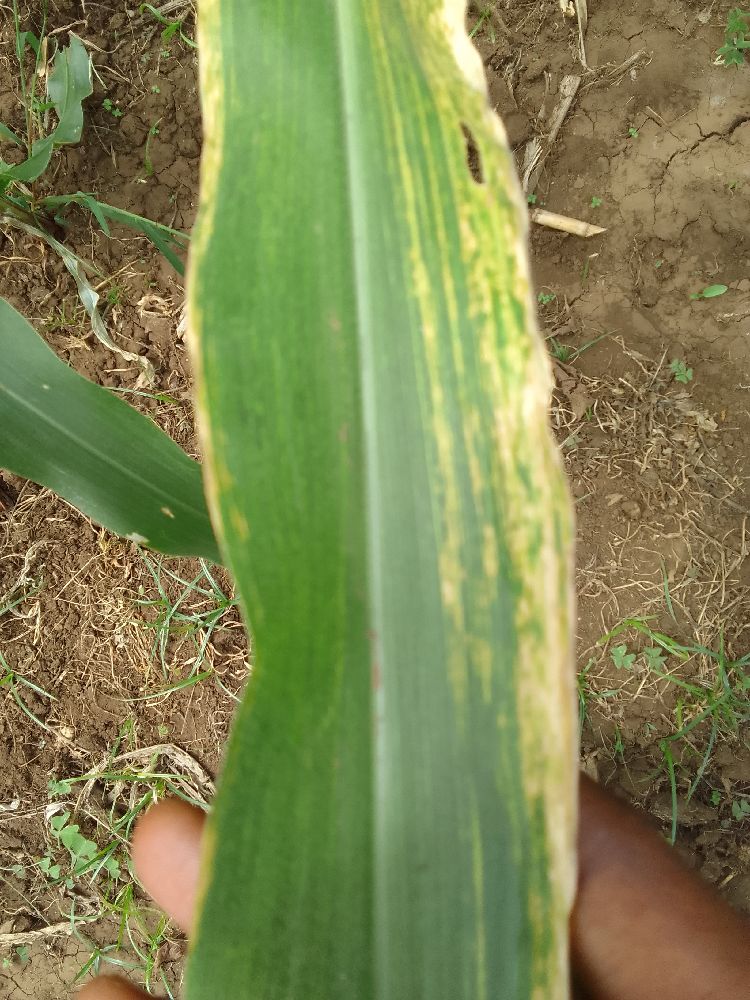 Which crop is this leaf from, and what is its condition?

maize, maize lethal necrosis
